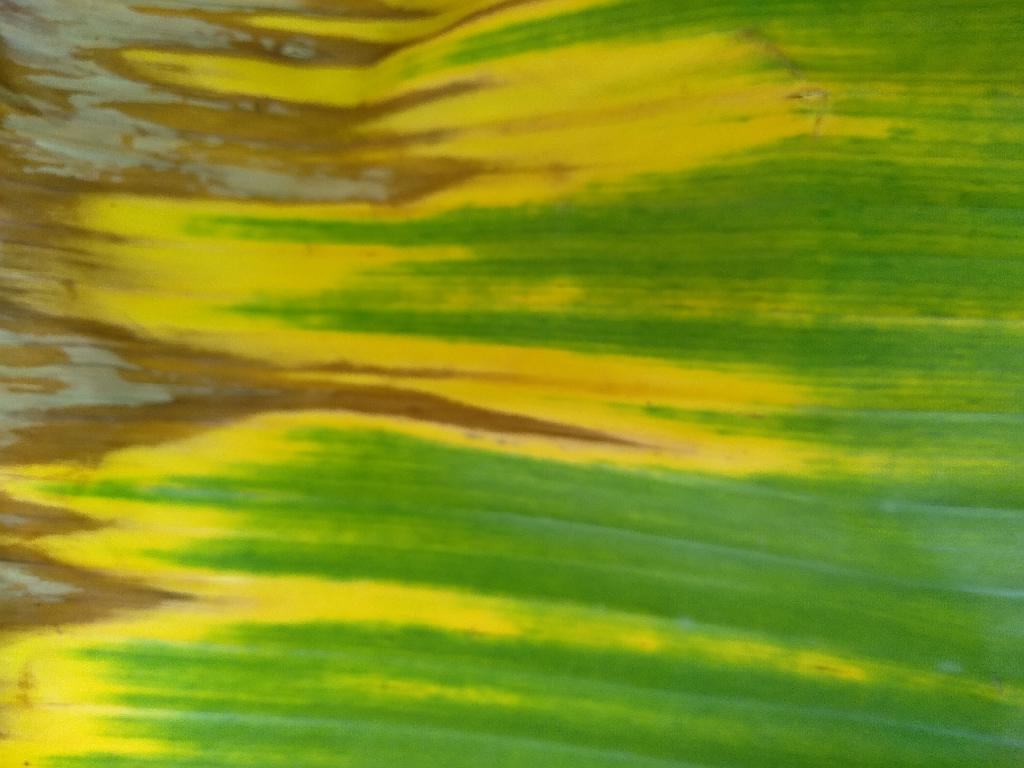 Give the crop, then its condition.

banana, fusarium wilt race 1
